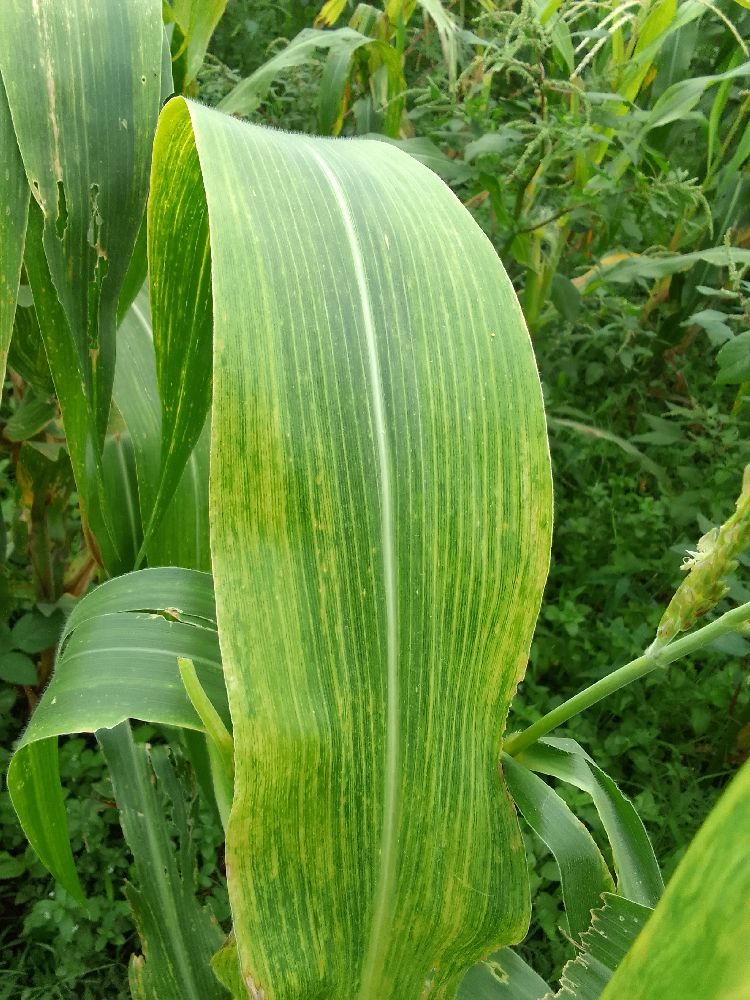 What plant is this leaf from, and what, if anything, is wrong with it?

maize, maize lethal necrosis
